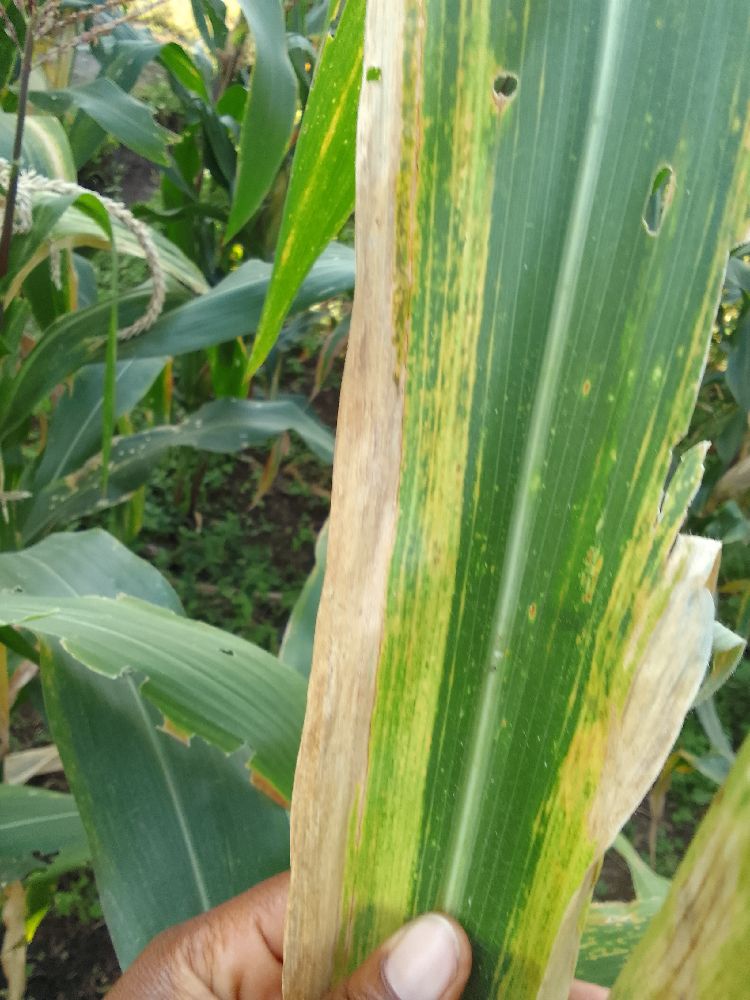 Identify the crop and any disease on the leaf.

maize, maize lethal necrosis
